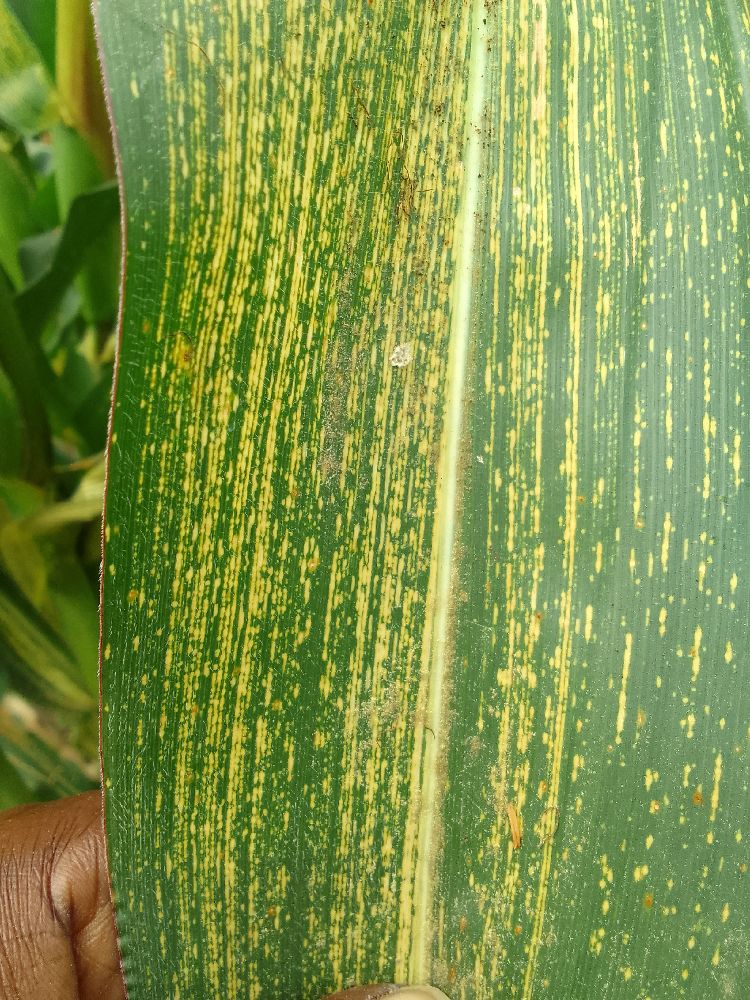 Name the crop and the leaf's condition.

maize, maize streak virus
